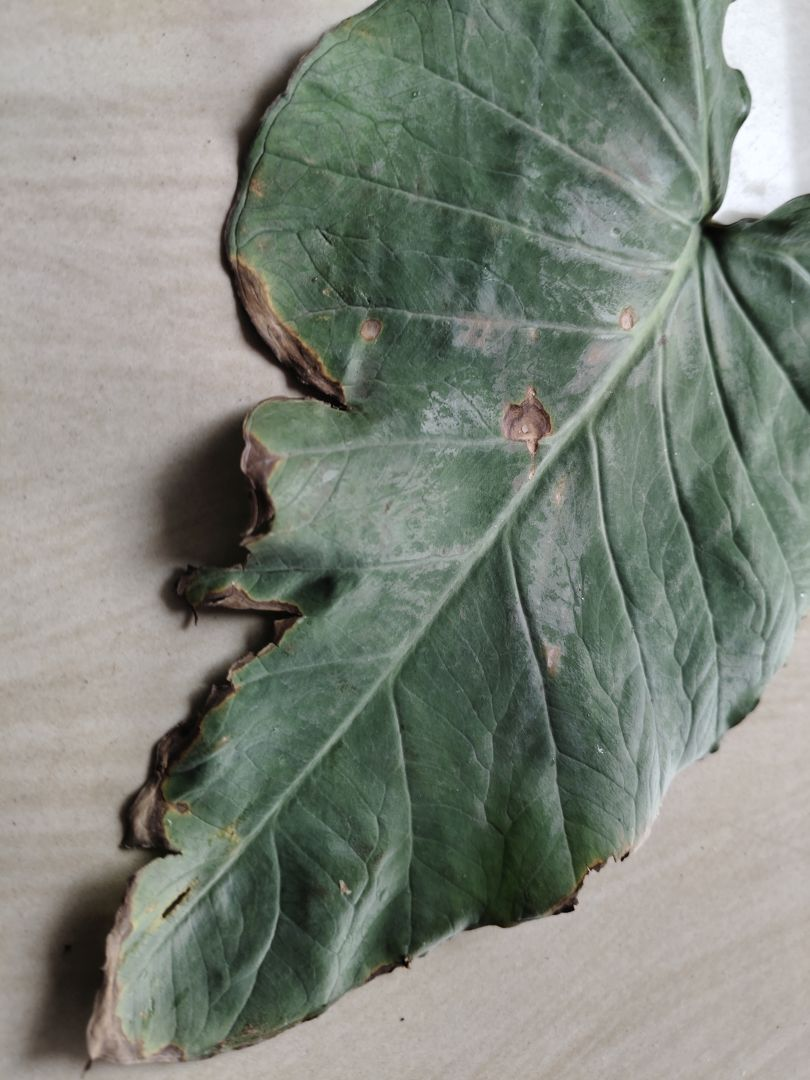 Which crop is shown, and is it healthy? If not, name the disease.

taro, leaf blight
